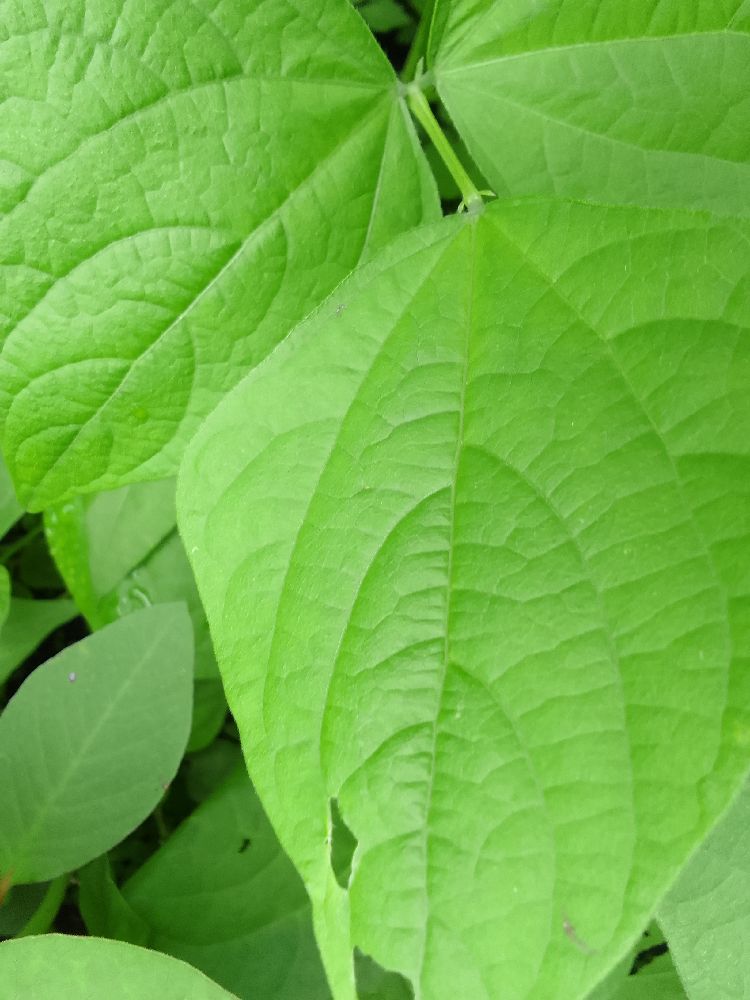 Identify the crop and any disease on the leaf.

common bean, healthy
